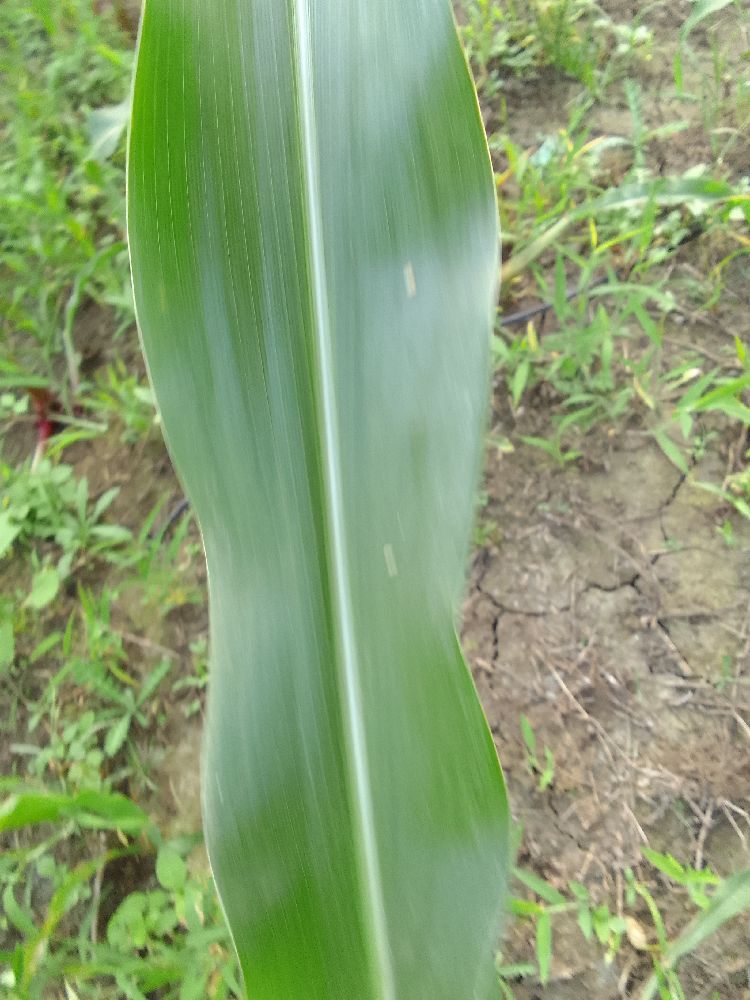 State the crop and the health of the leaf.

maize, healthy
